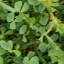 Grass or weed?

unstructured weed
